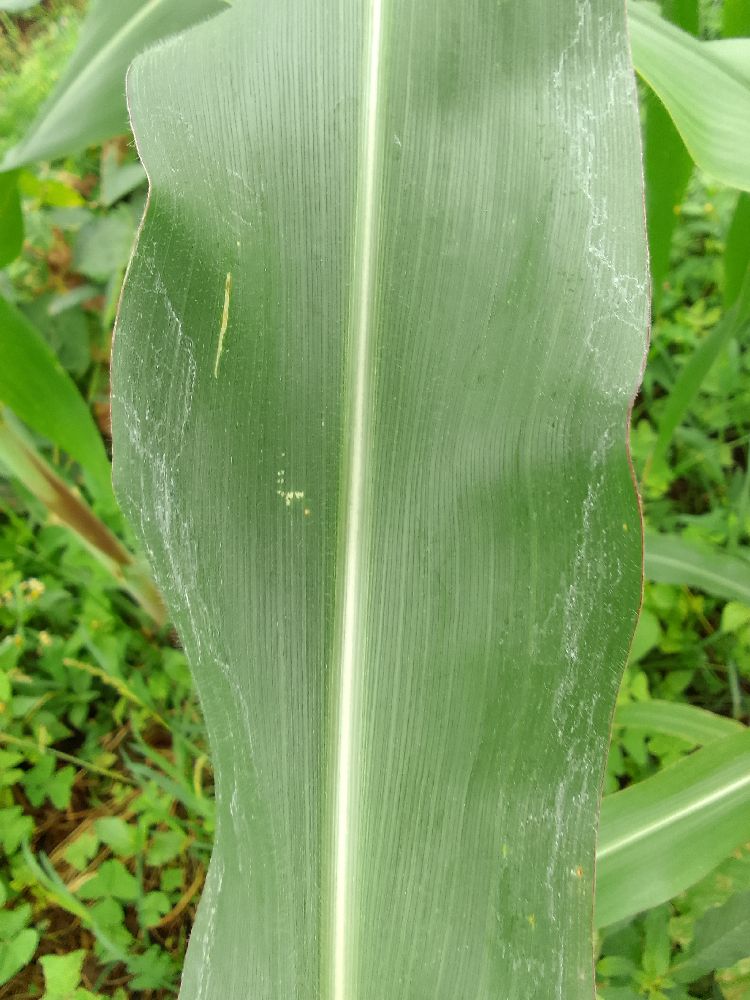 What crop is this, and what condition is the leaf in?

maize, healthy
